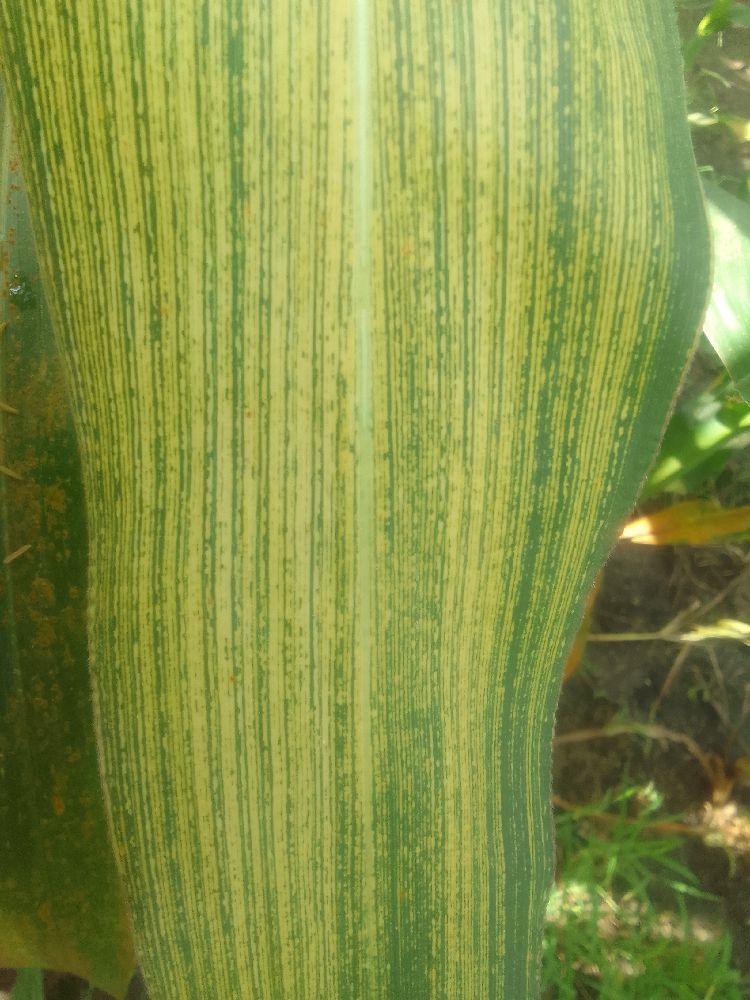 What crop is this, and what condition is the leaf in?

maize, maize streak virus
